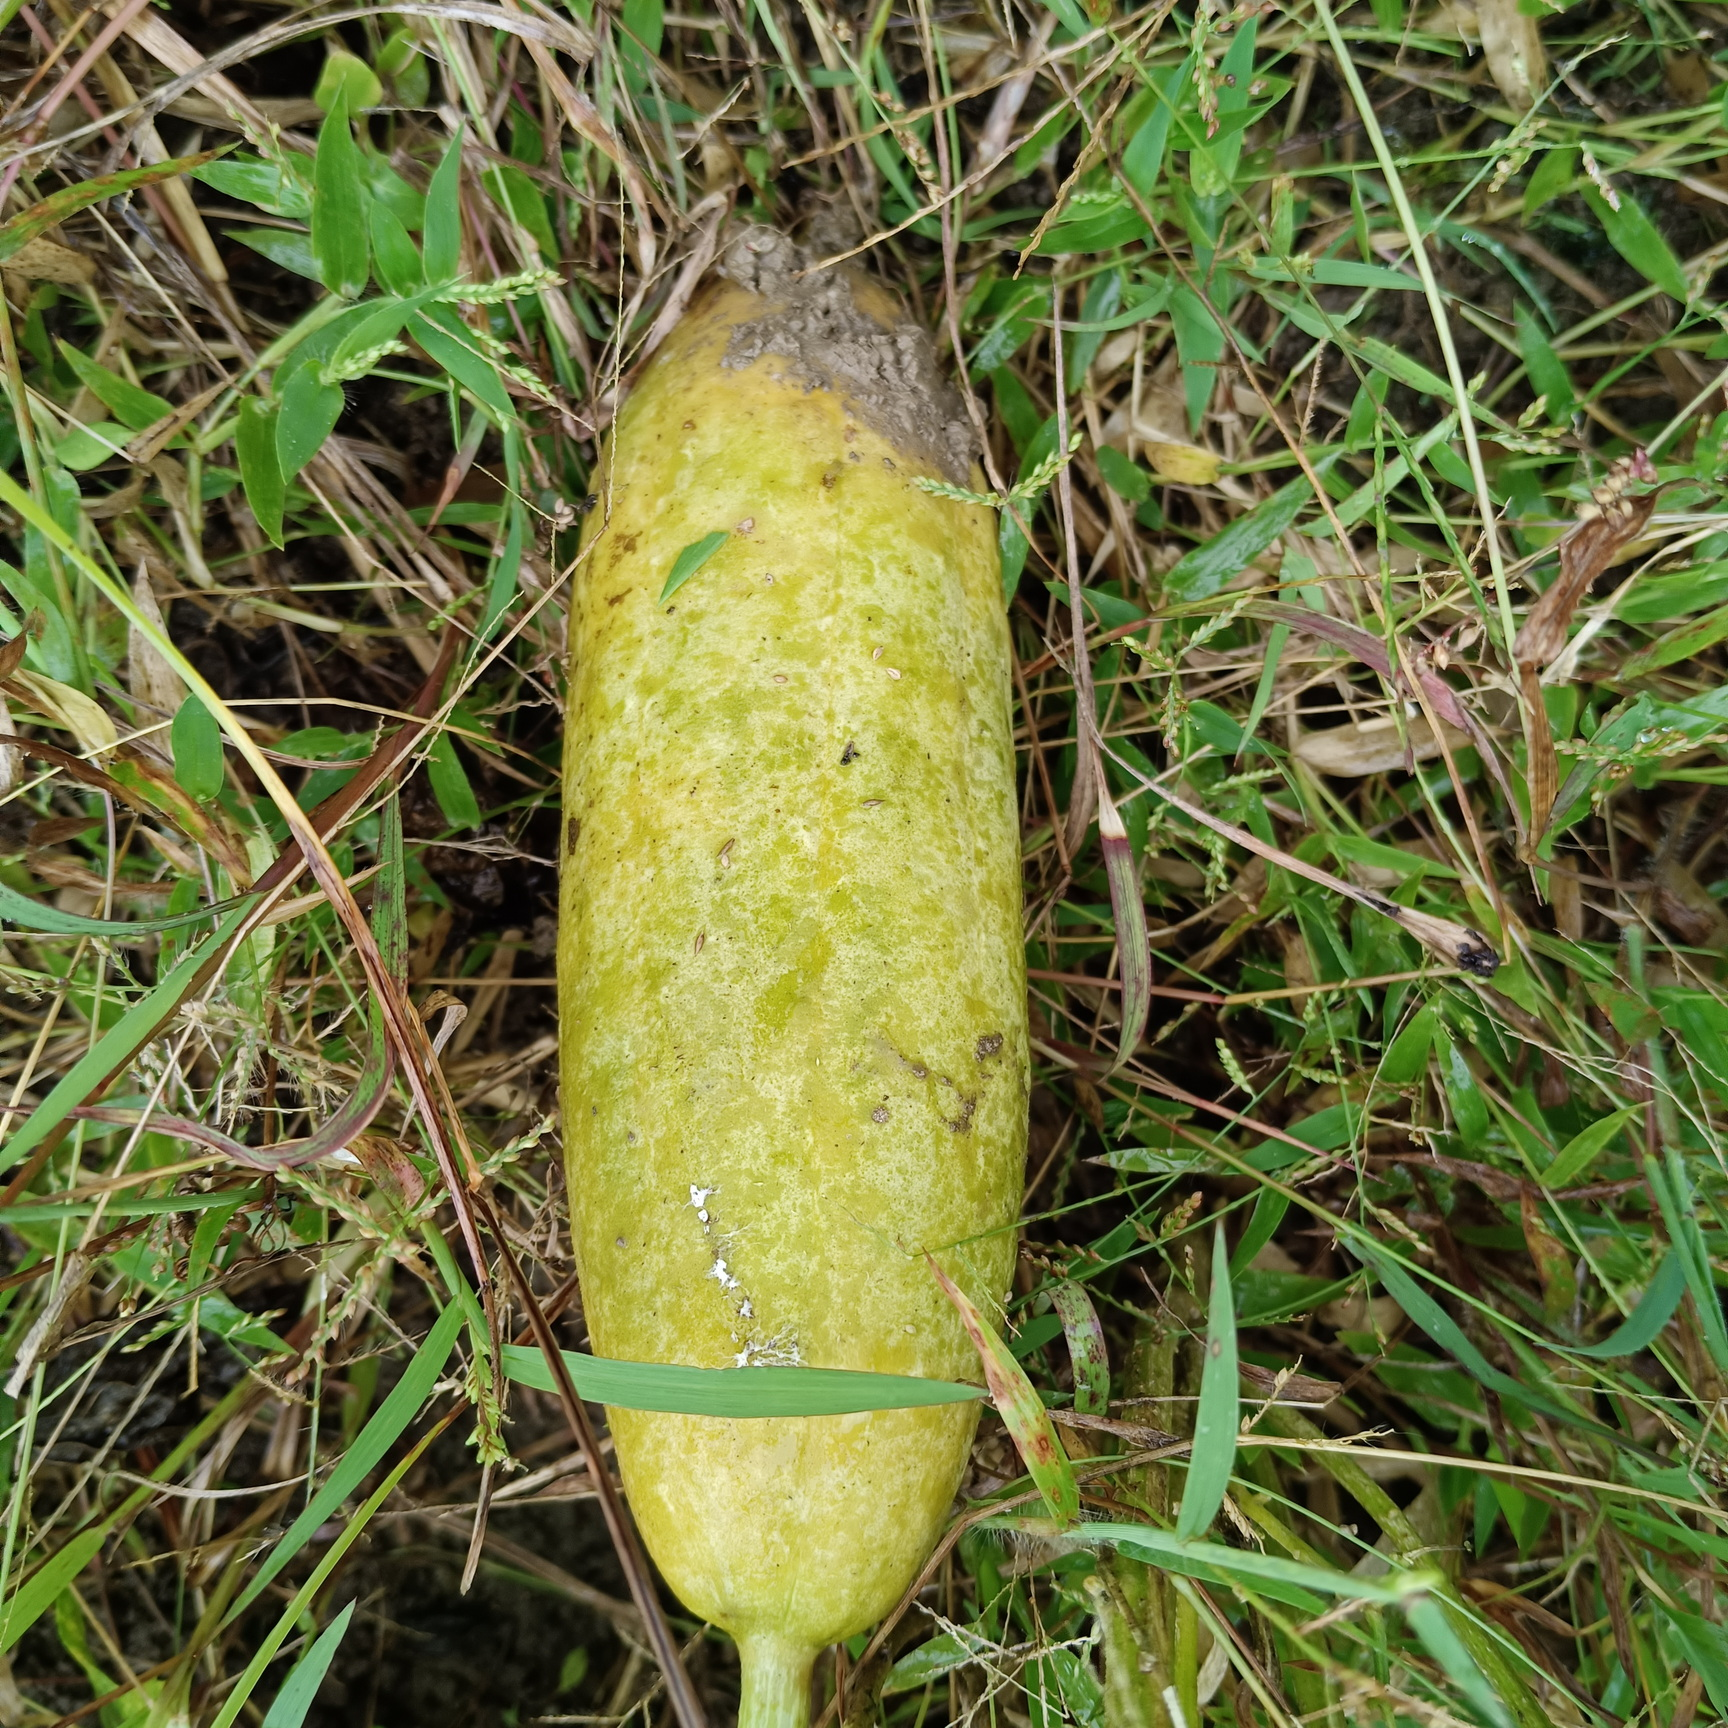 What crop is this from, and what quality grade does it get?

luffa, faulty
